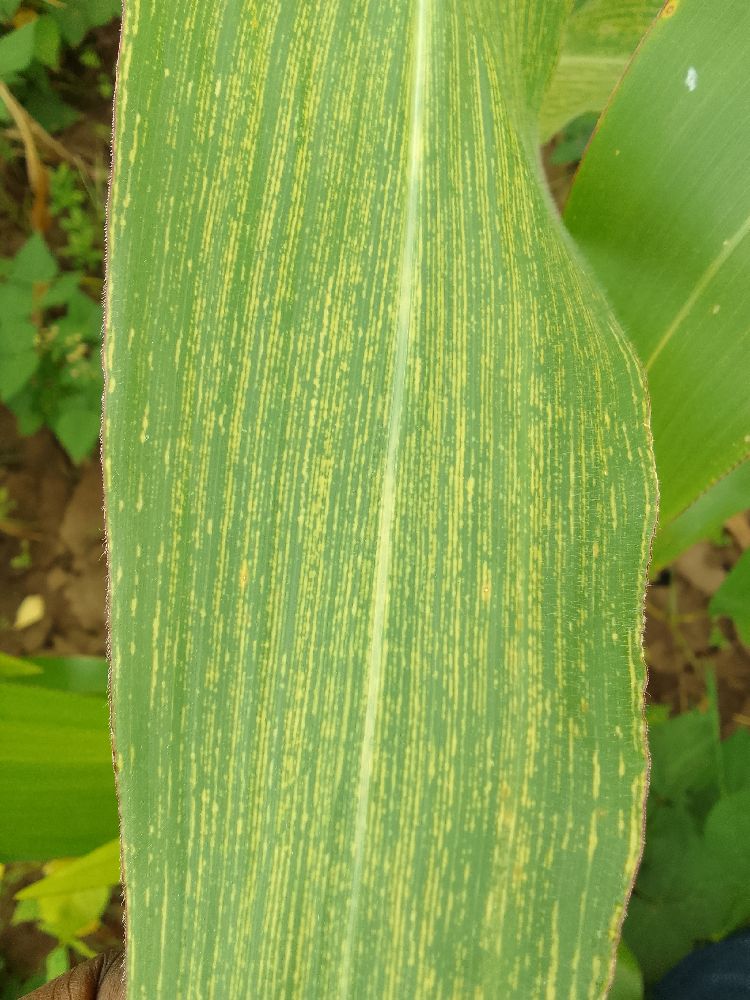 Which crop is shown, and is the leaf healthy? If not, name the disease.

maize, maize streak virus
